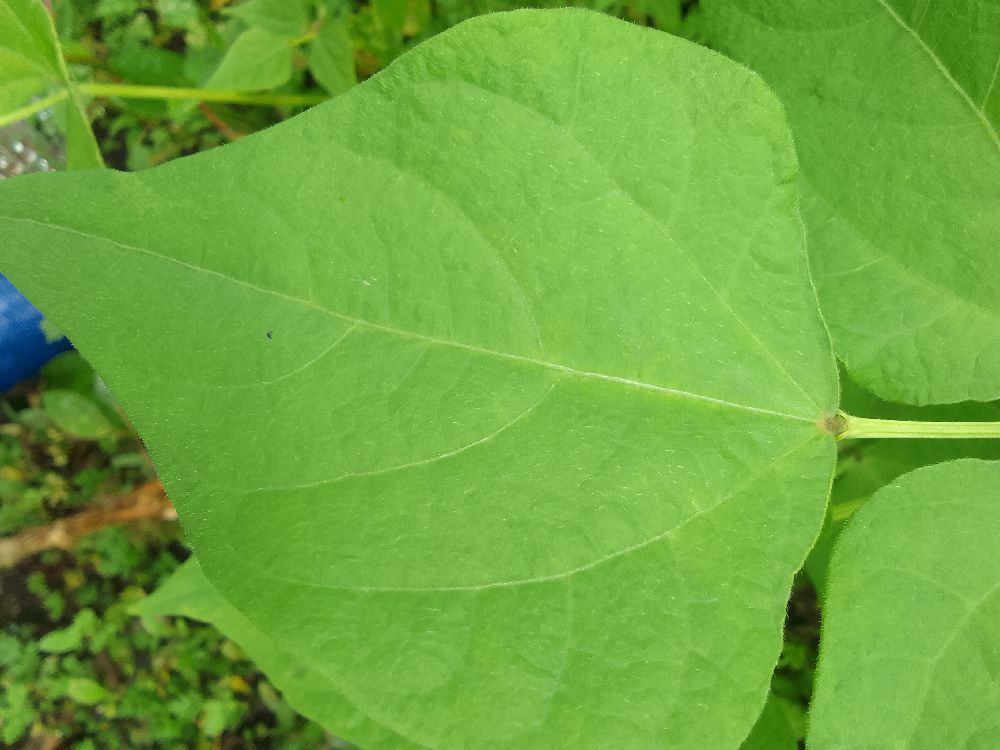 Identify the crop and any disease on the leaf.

common bean, healthy
